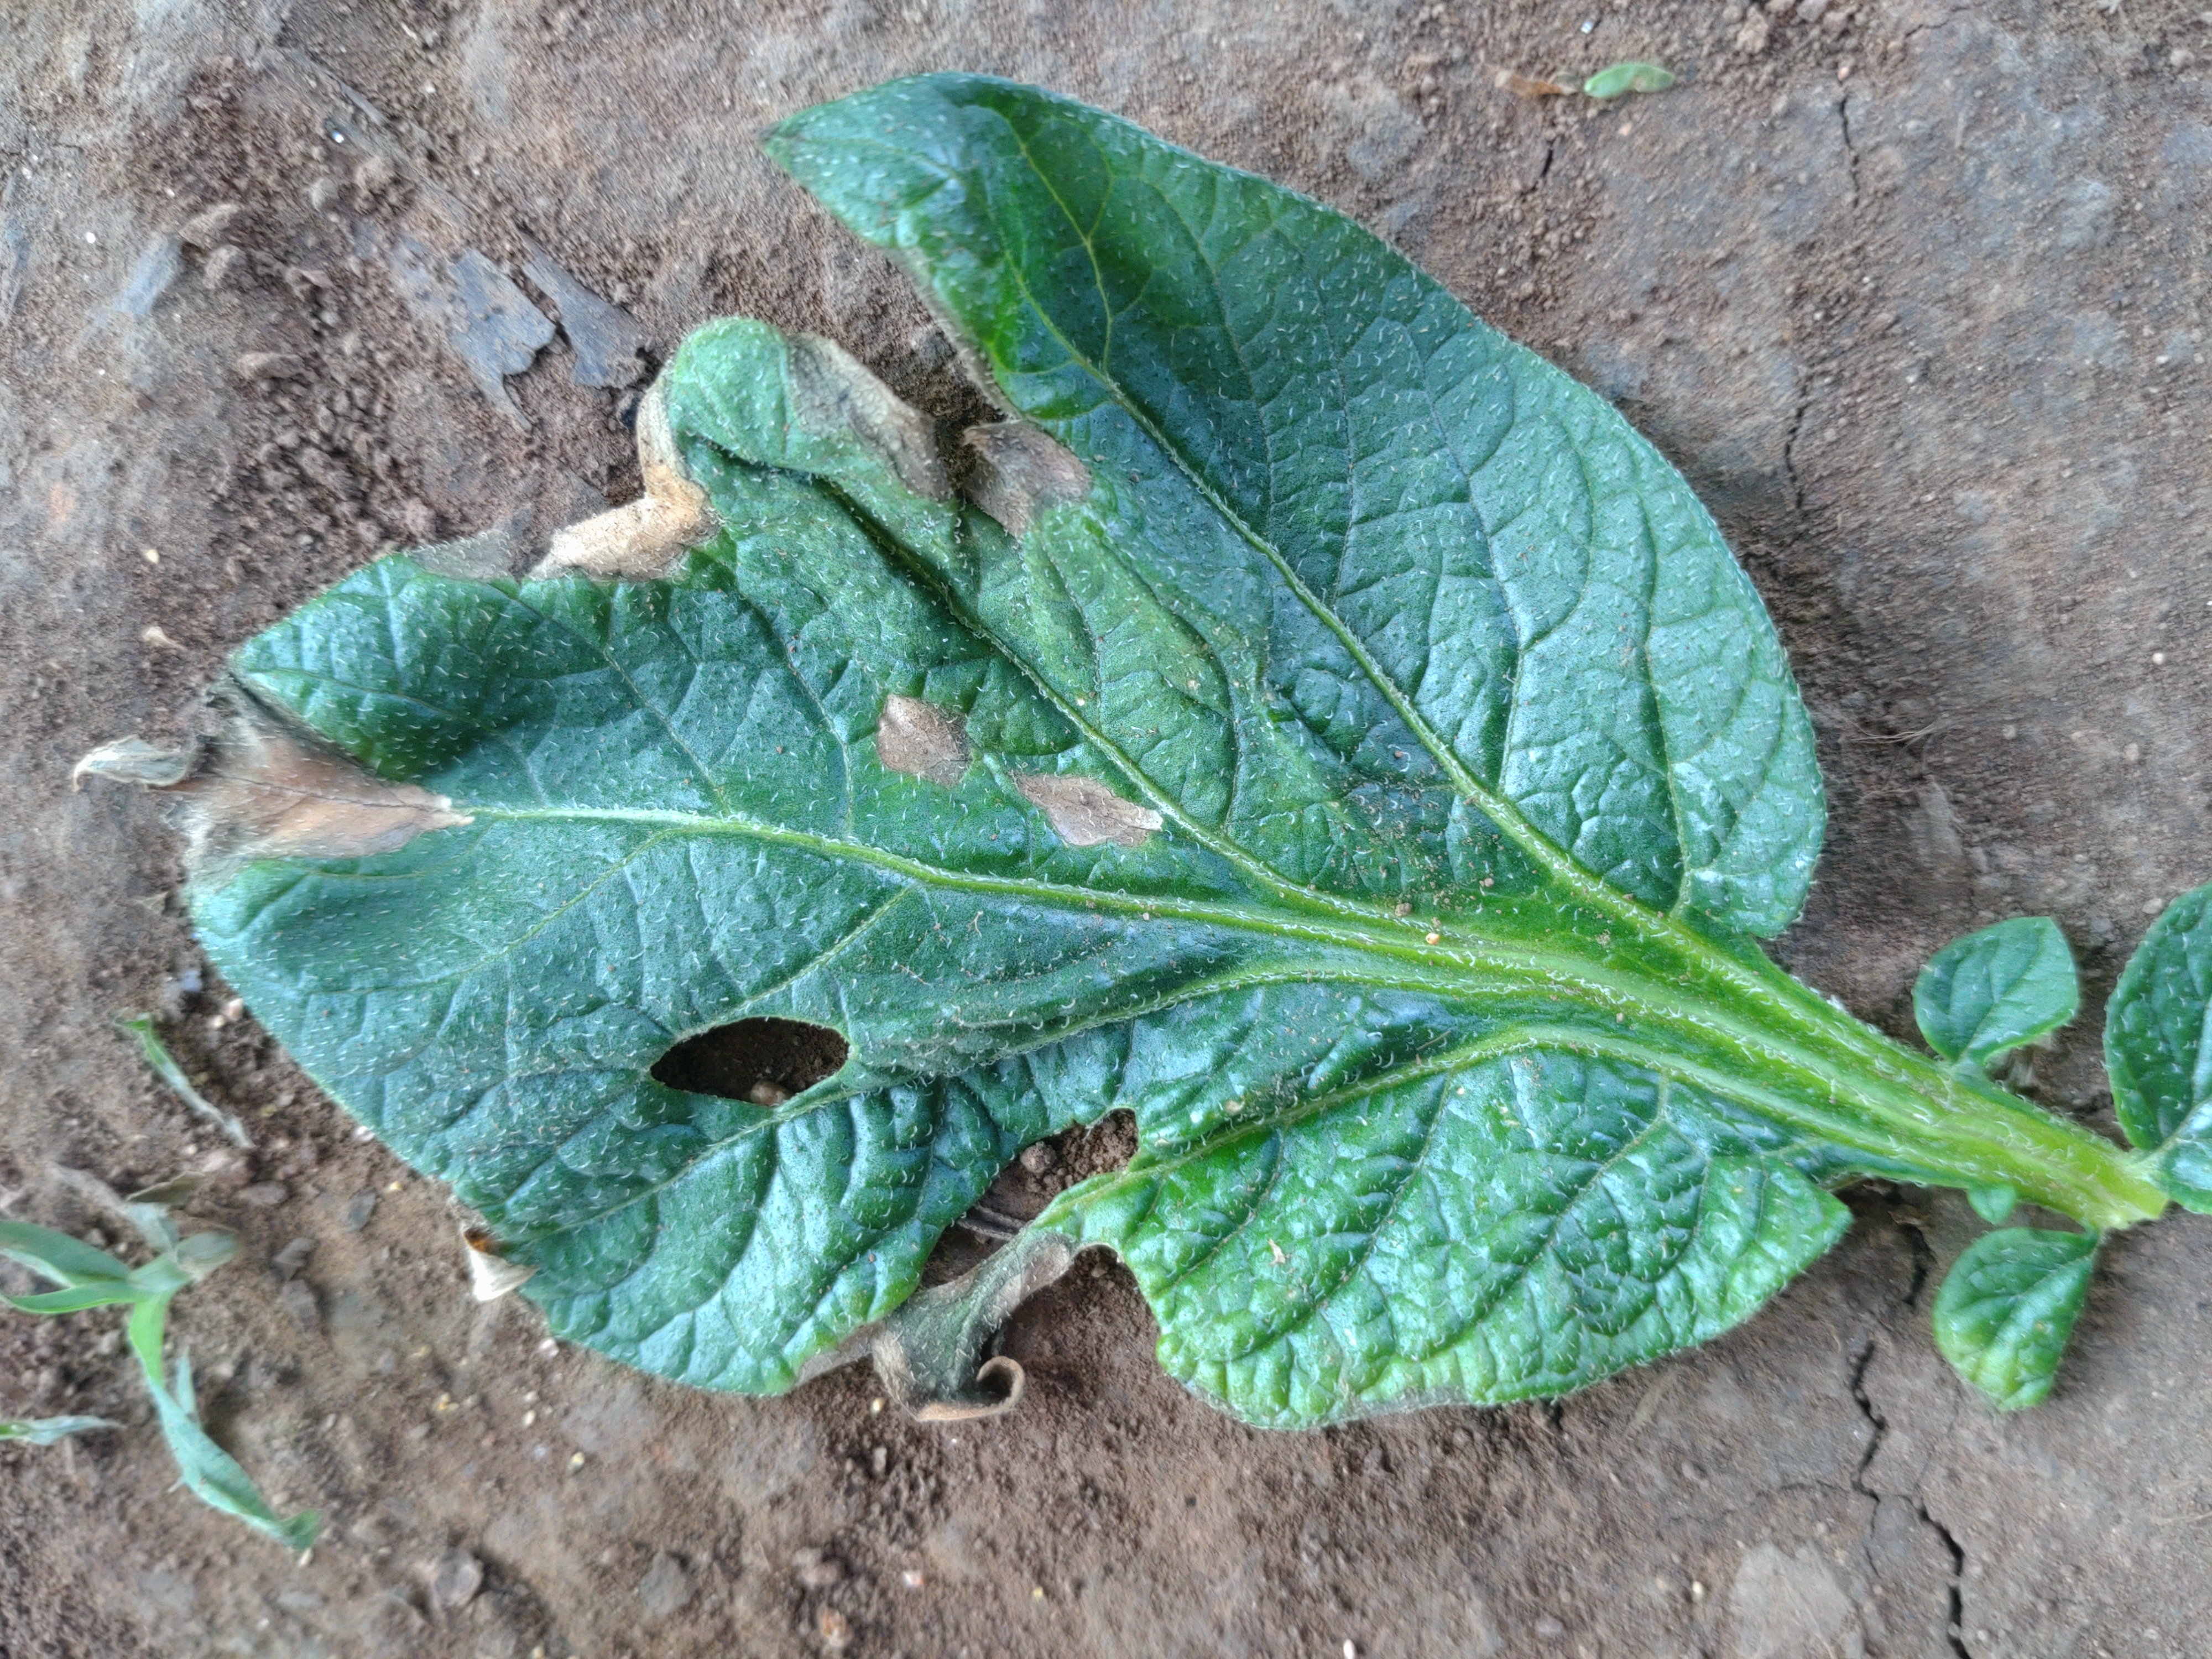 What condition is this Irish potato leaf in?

early blight
